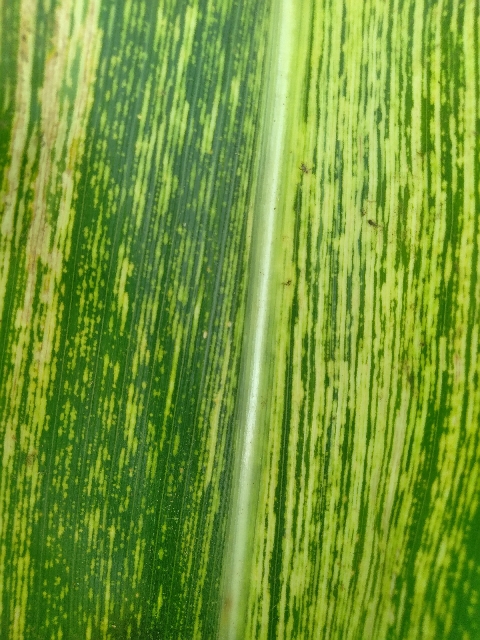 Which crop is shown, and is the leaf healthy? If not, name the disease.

maize, maize streak virus
